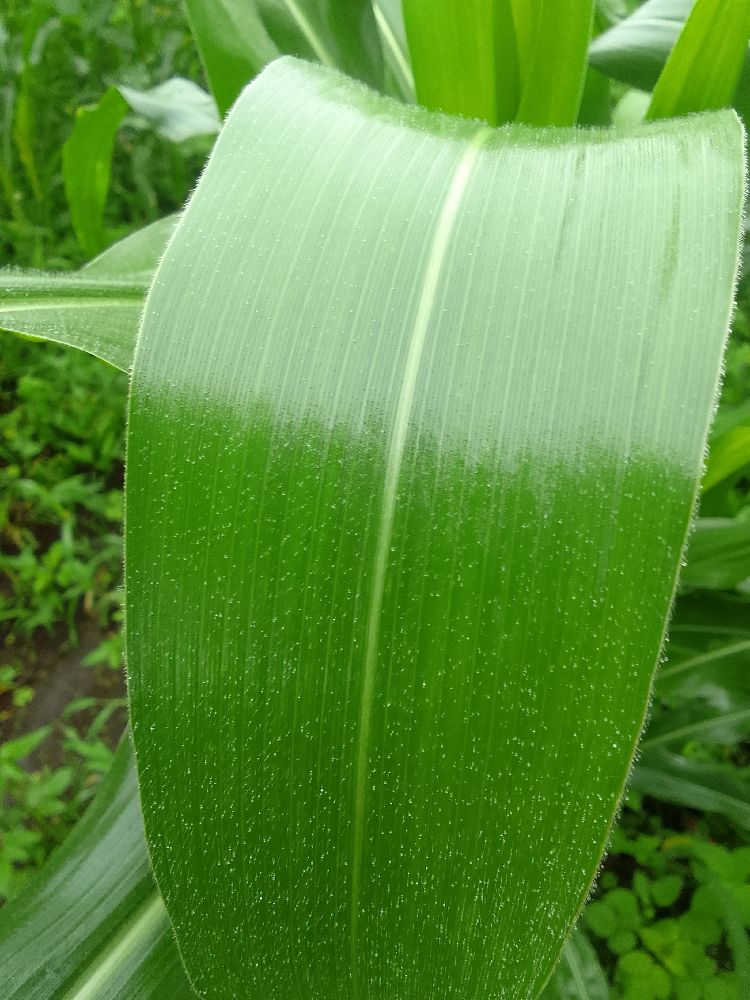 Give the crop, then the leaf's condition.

maize, healthy
